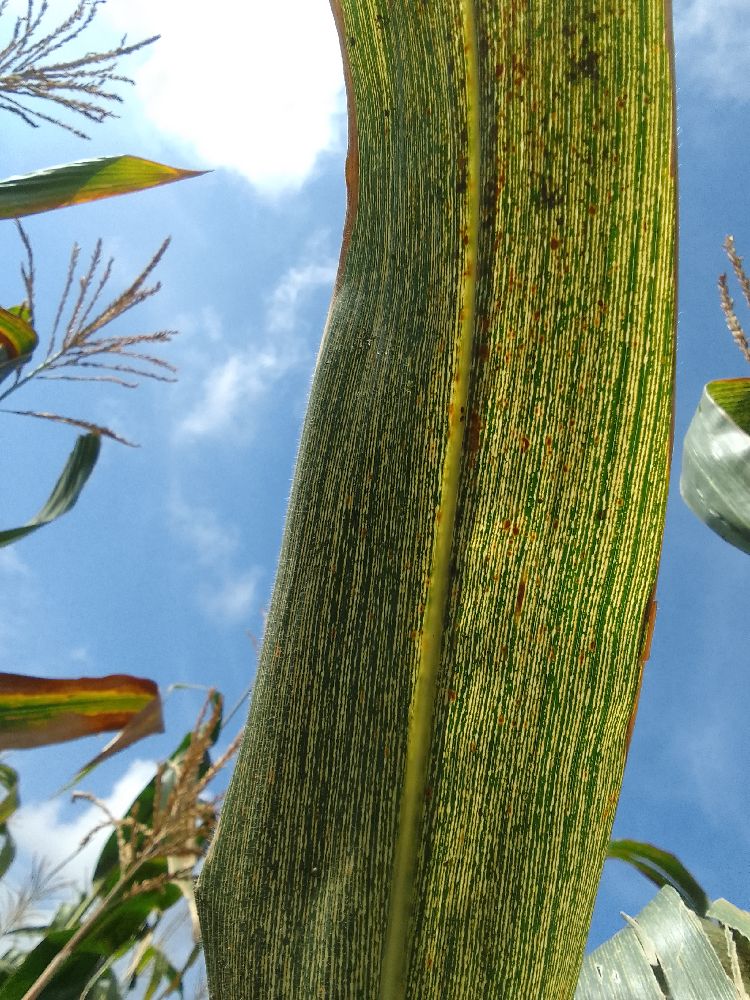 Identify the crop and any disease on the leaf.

maize, maize streak virus
